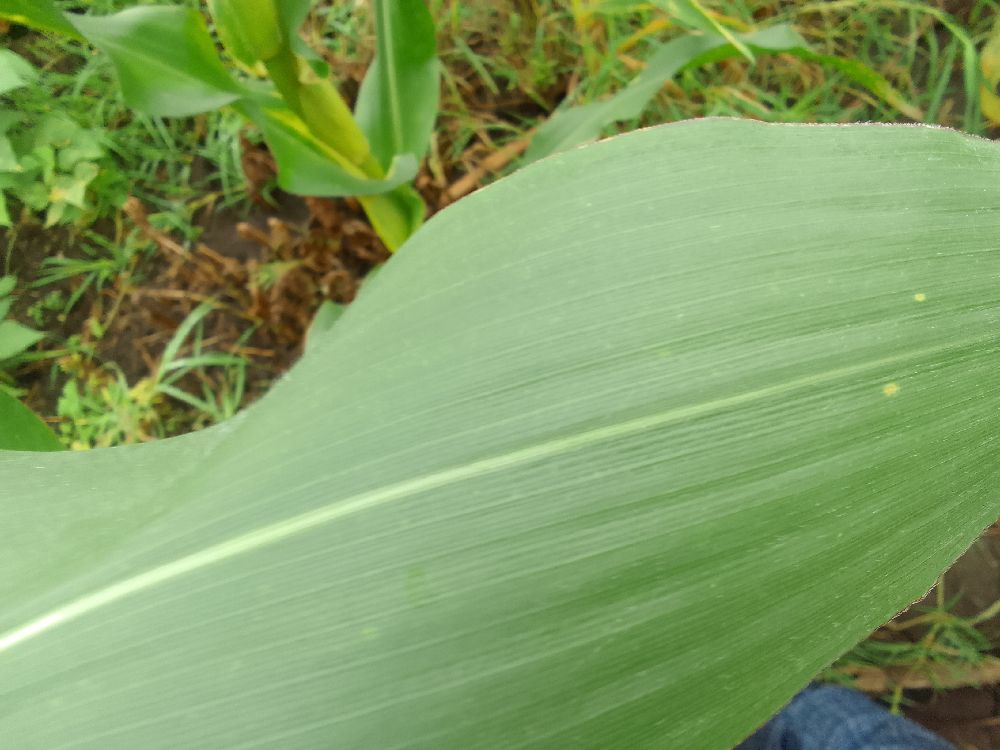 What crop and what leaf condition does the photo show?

maize, healthy
